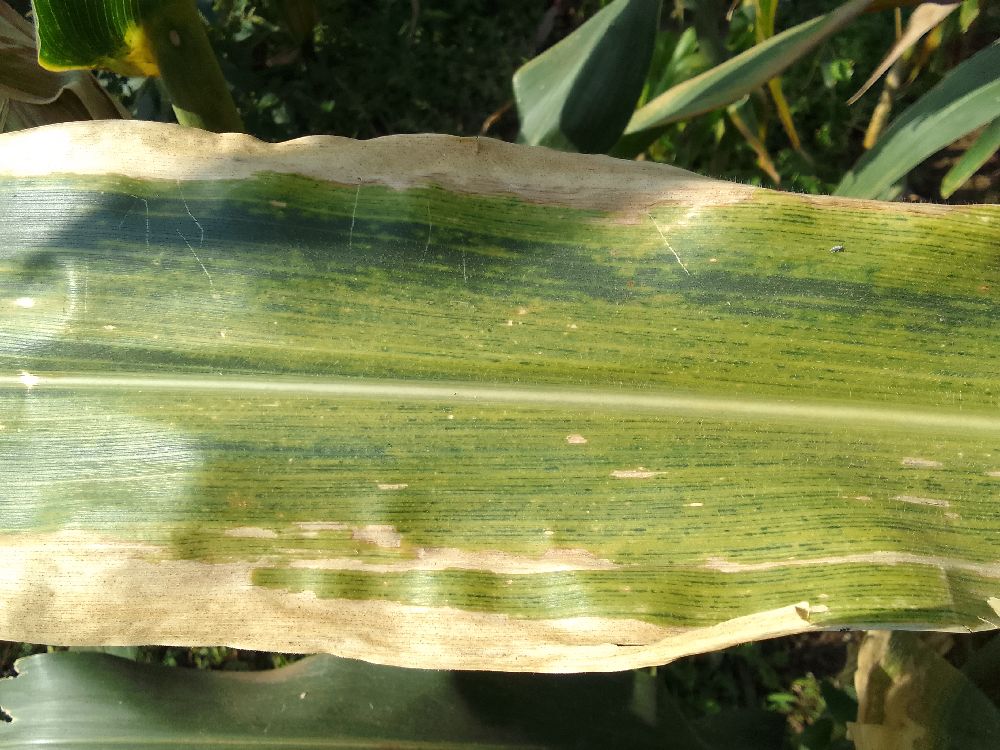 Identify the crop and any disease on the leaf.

maize, maize lethal necrosis
